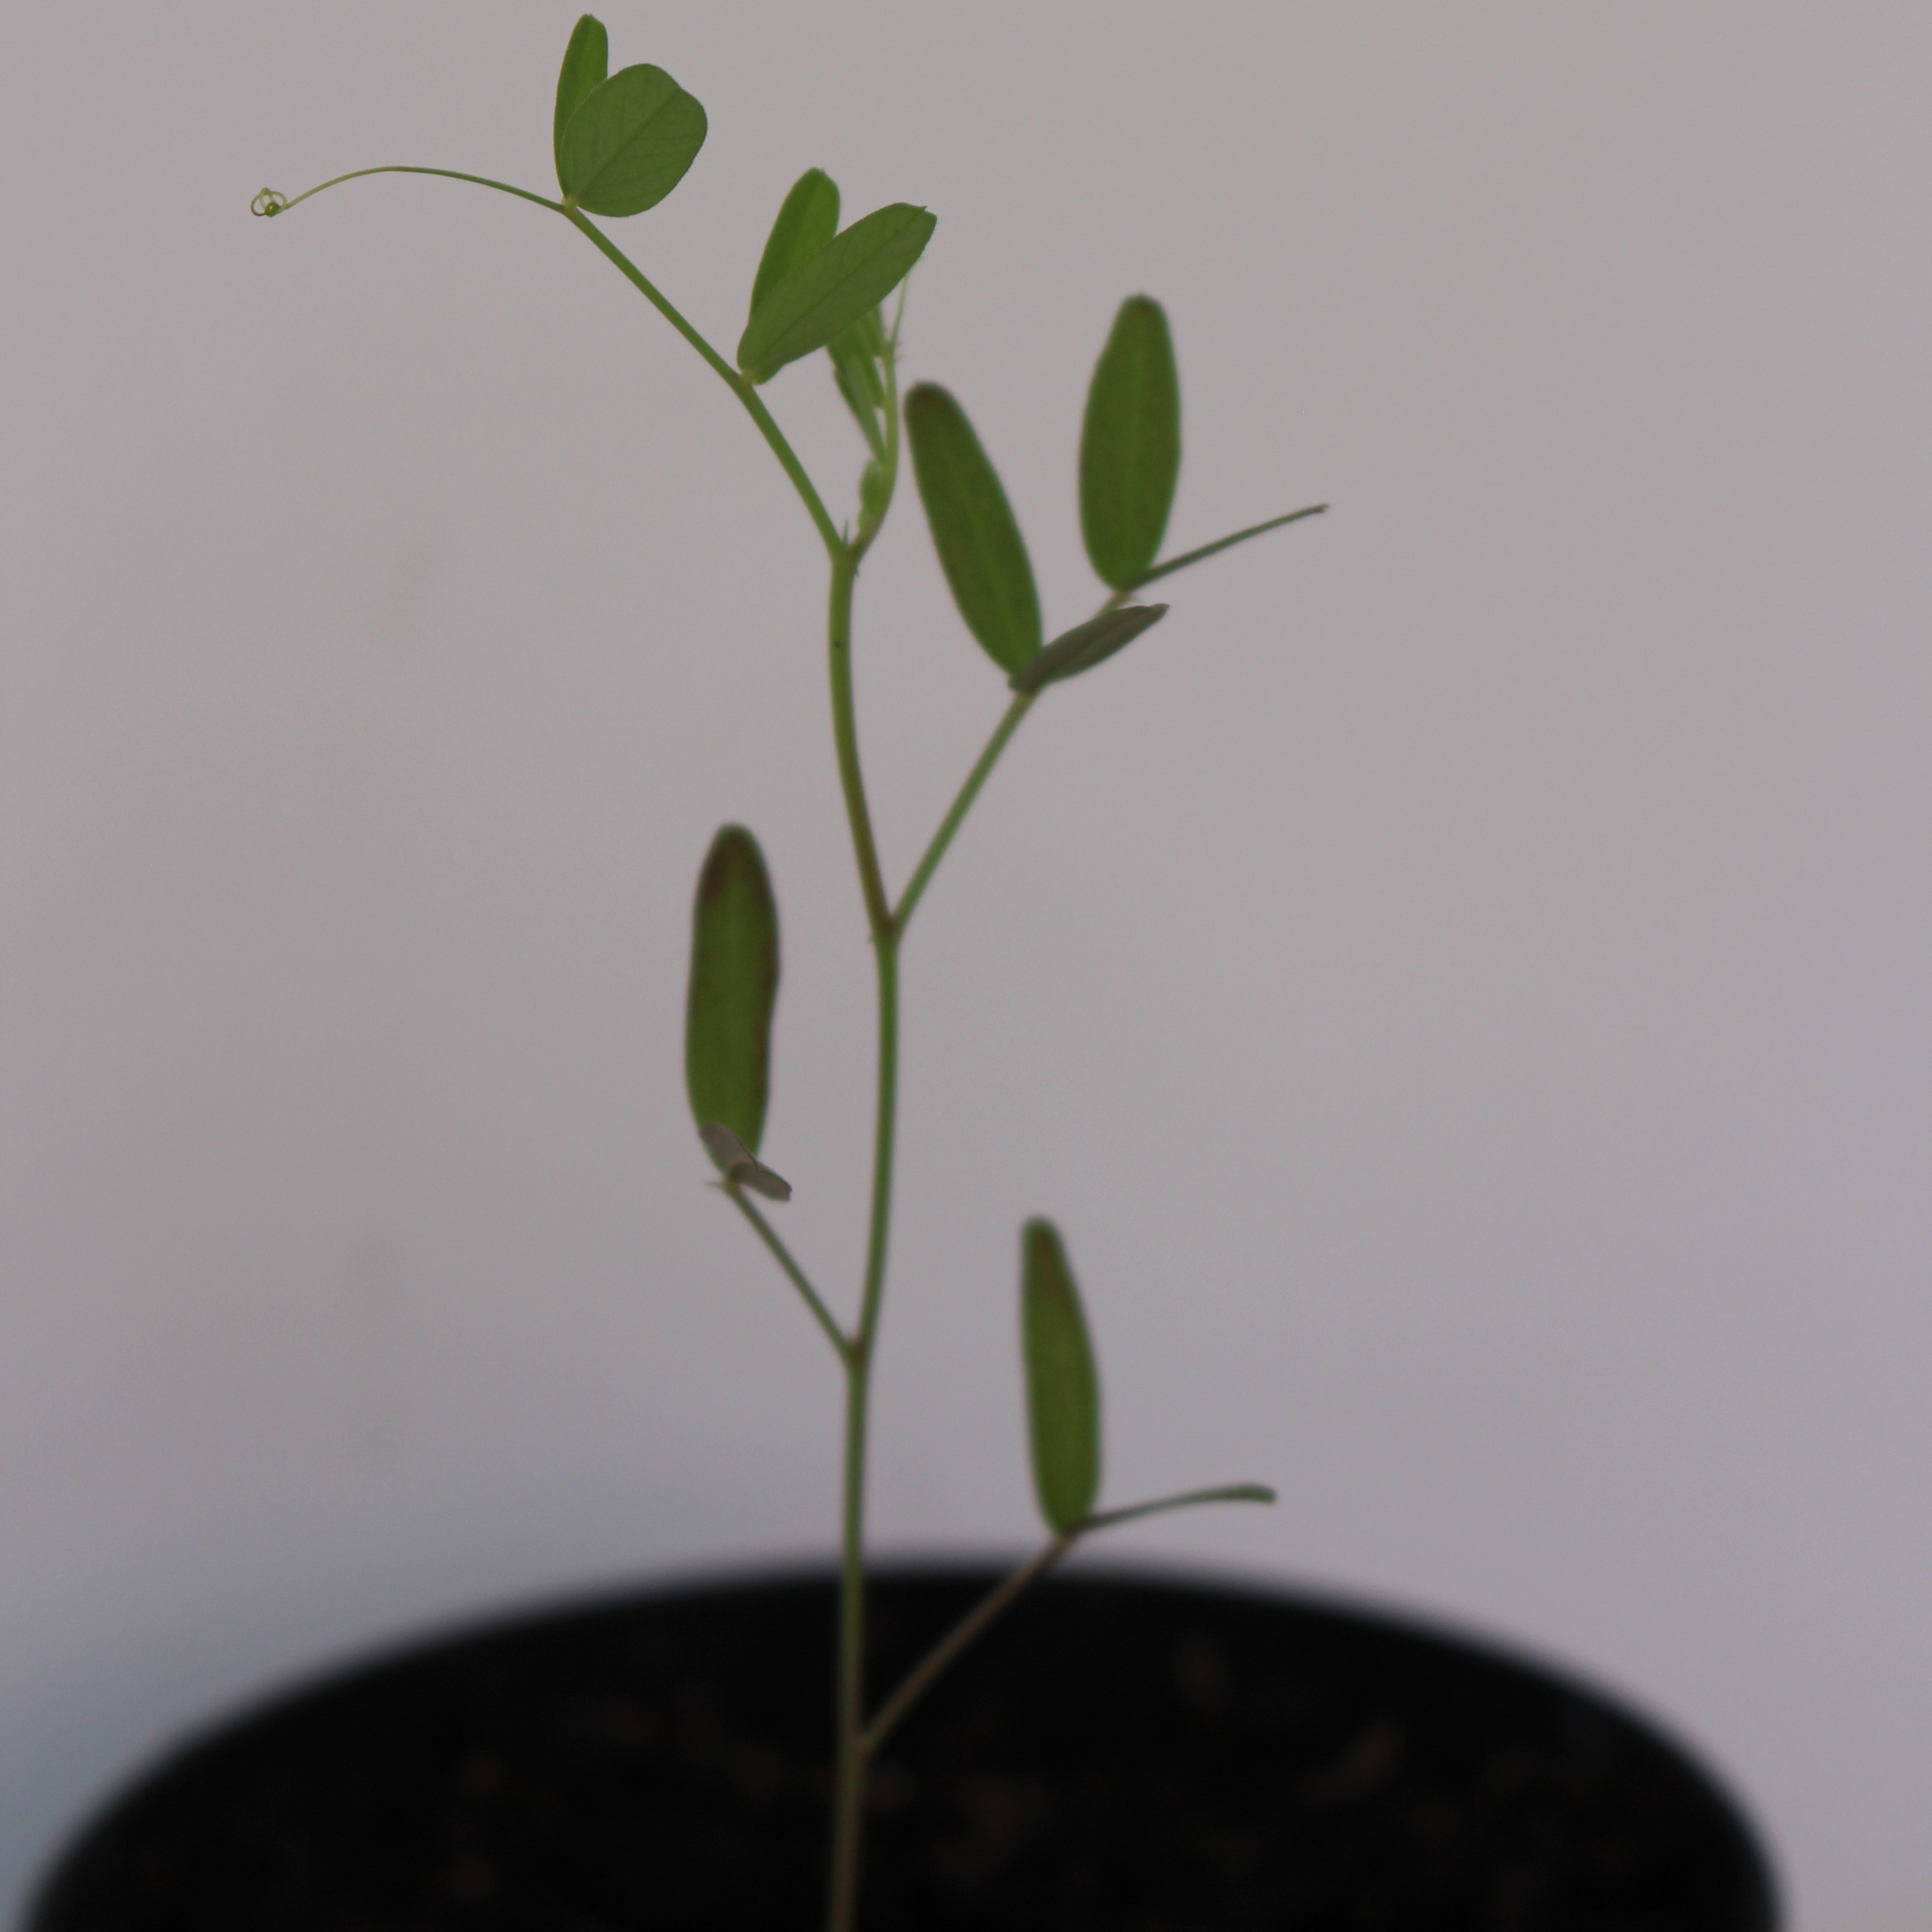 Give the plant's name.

Vicia sativa
